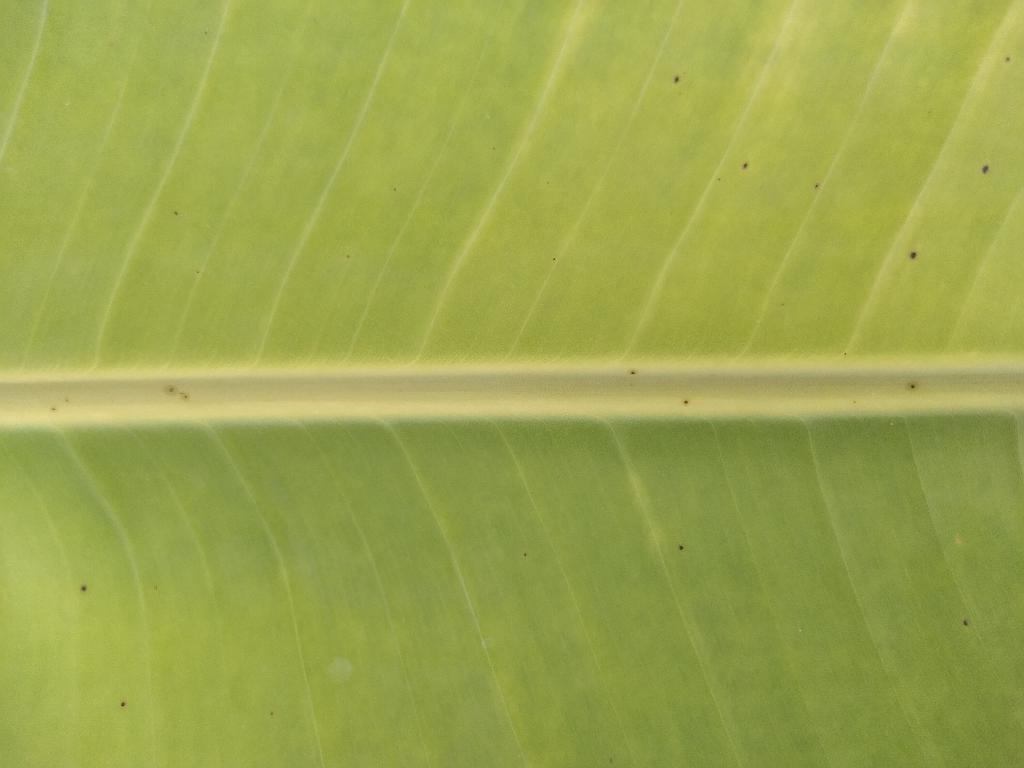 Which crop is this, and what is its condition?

banana, healthy
